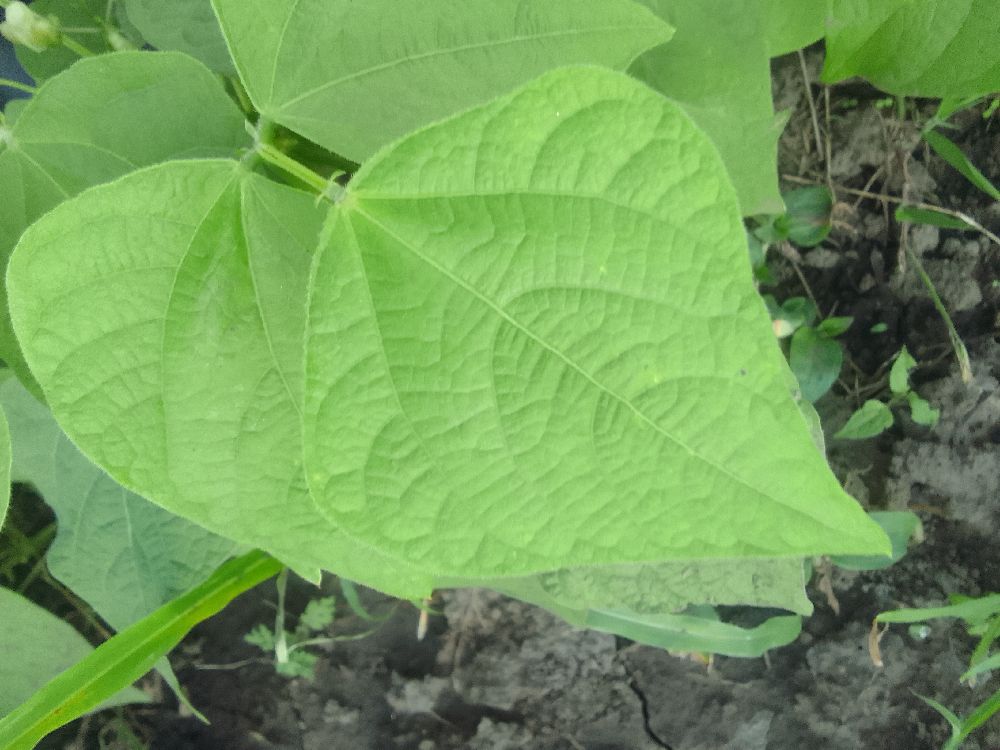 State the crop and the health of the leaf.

common bean, healthy
